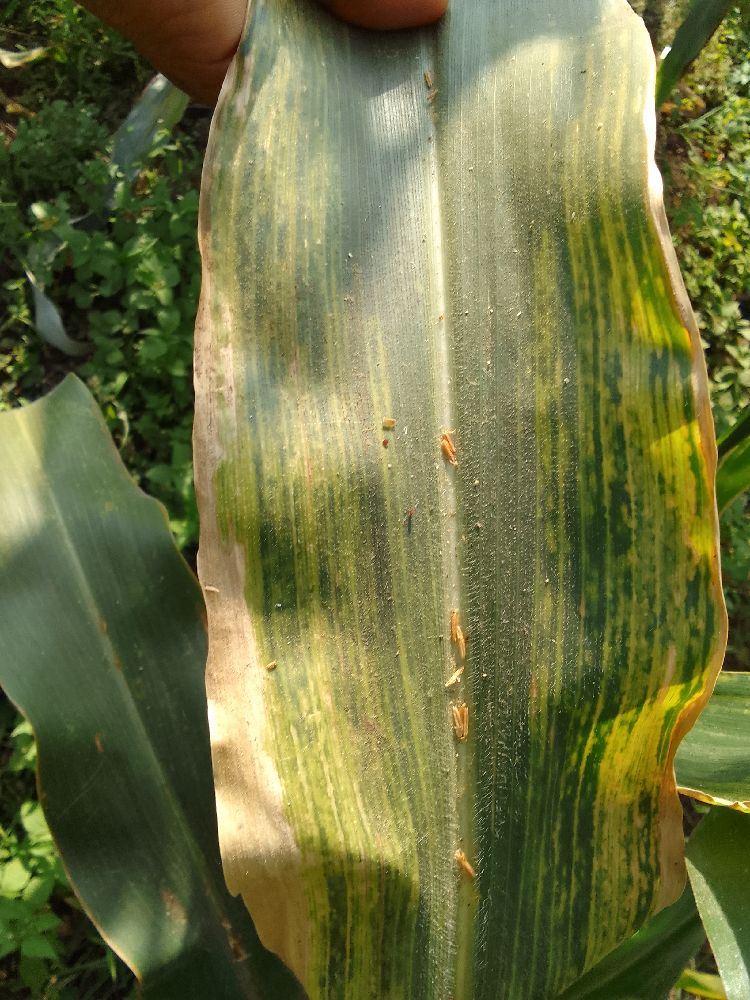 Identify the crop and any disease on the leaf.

maize, maize lethal necrosis
